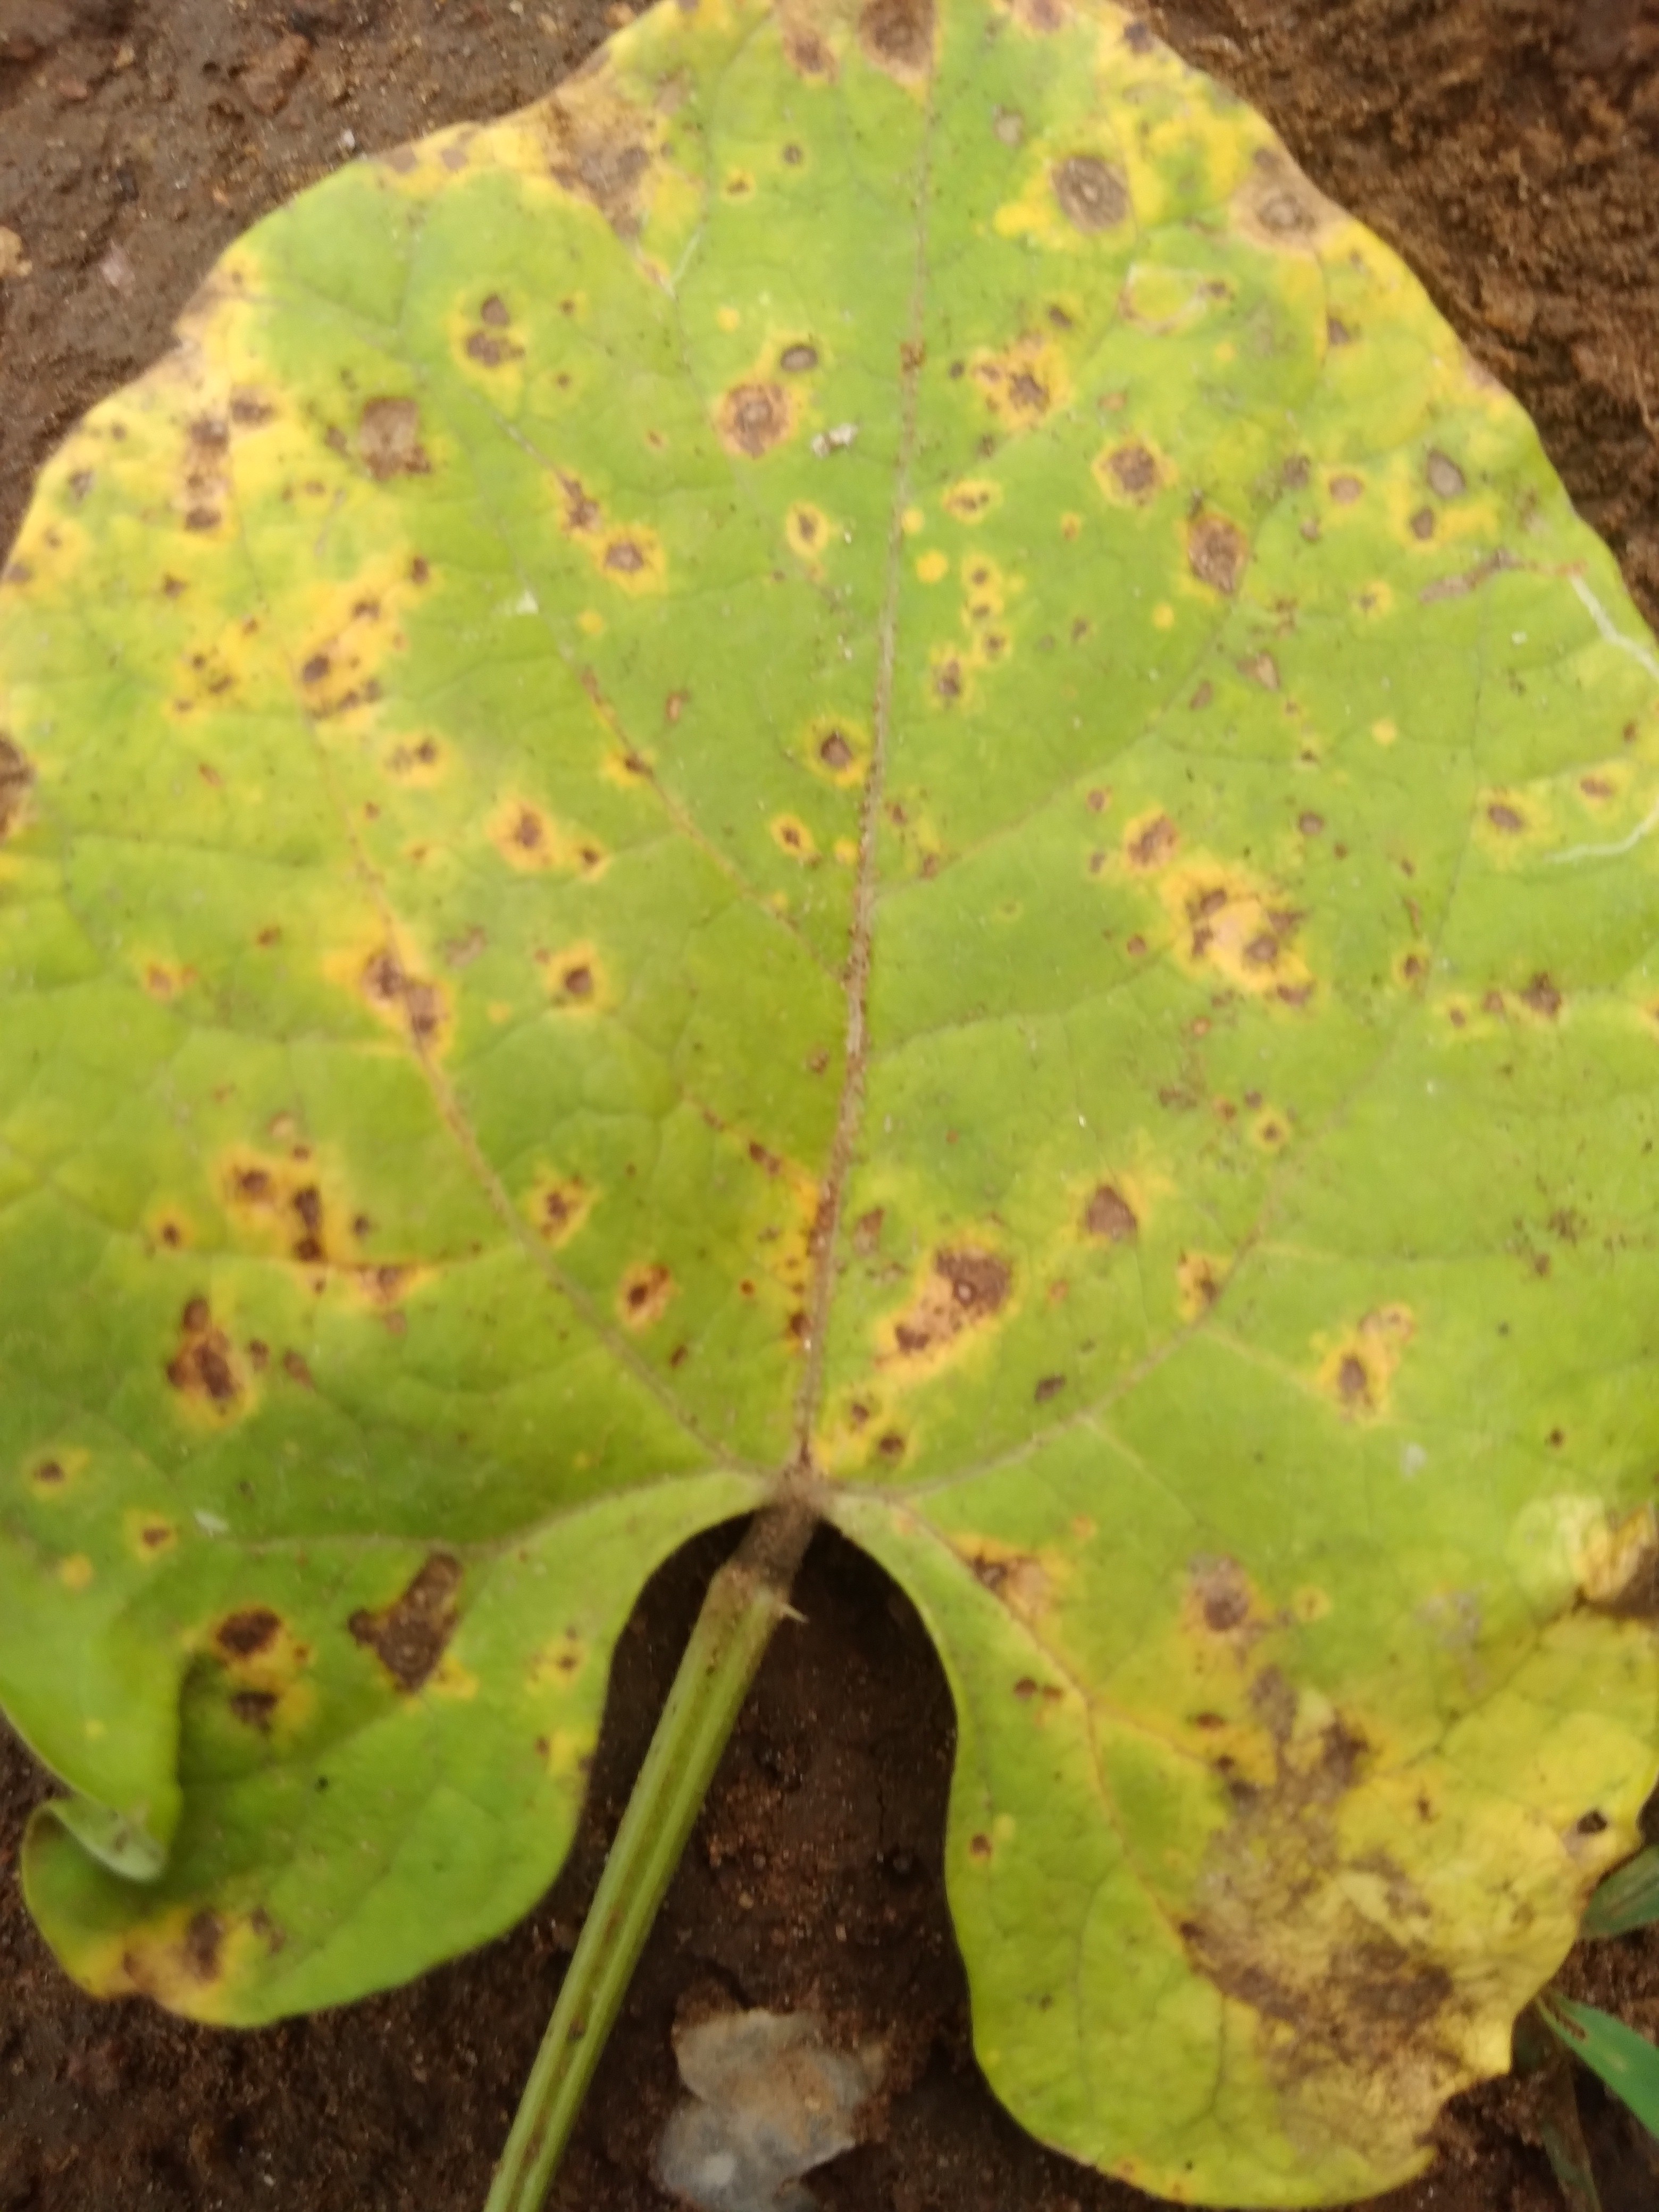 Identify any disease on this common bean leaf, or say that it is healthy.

rust
